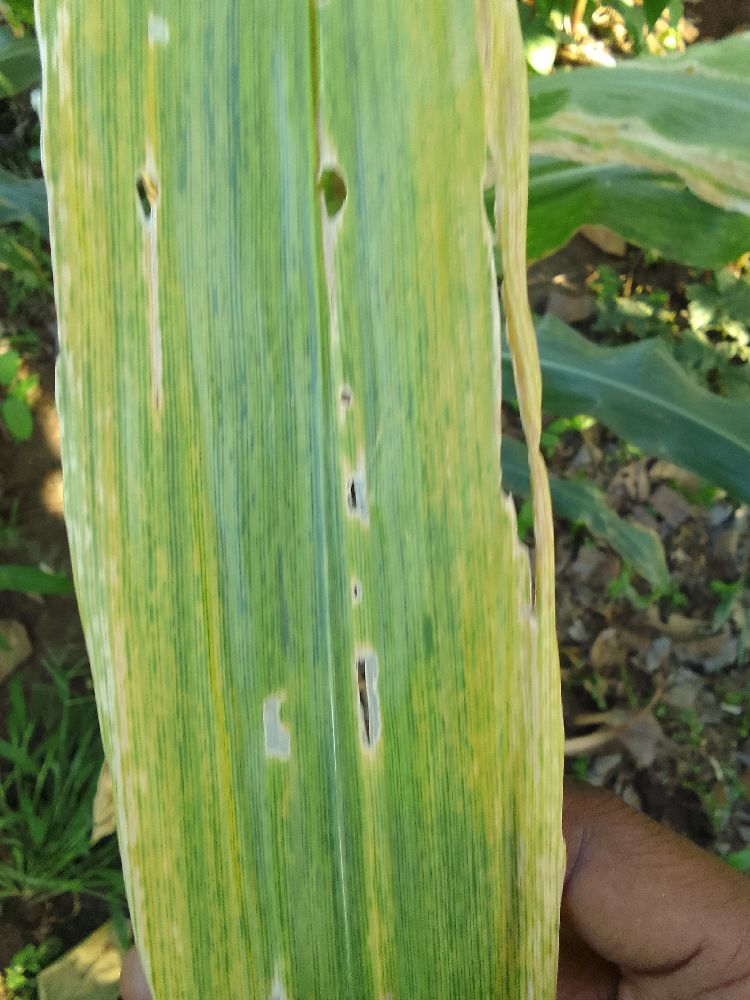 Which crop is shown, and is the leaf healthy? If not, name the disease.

maize, maize lethal necrosis
